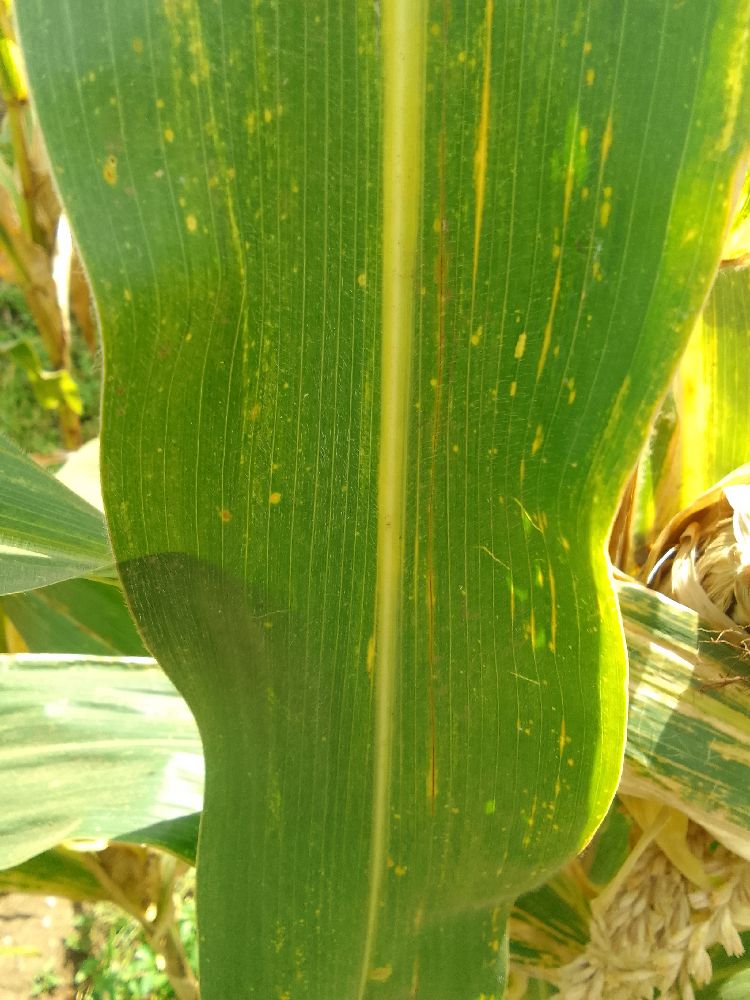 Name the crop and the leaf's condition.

maize, maize lethal necrosis
